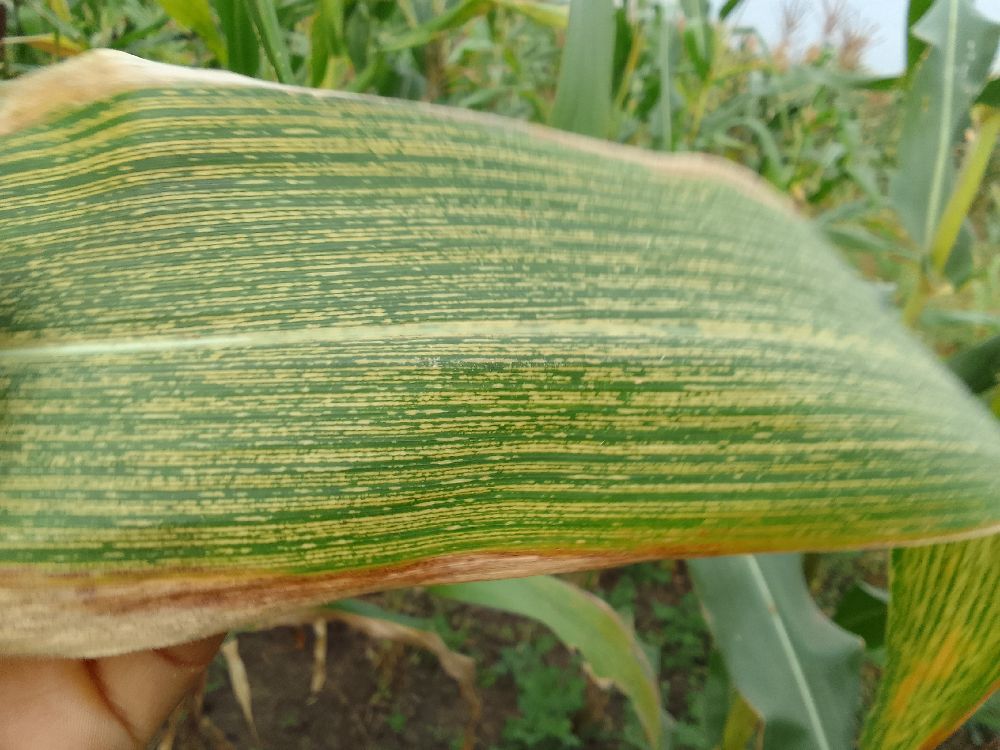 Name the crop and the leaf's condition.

maize, maize streak virus
